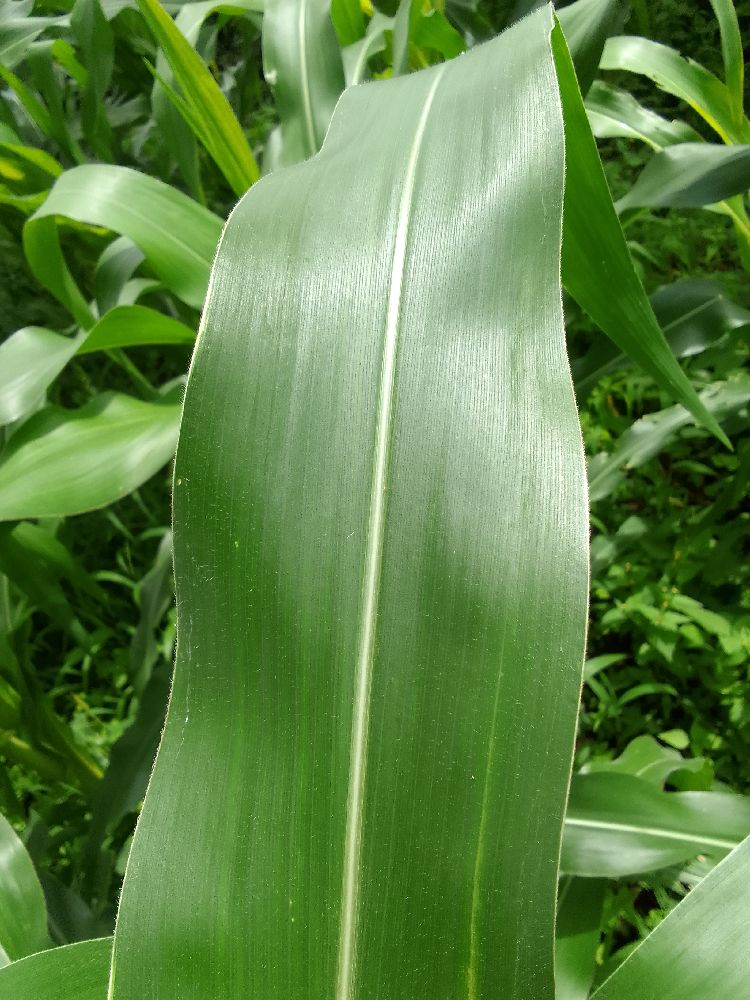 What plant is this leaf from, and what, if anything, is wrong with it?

maize, healthy
